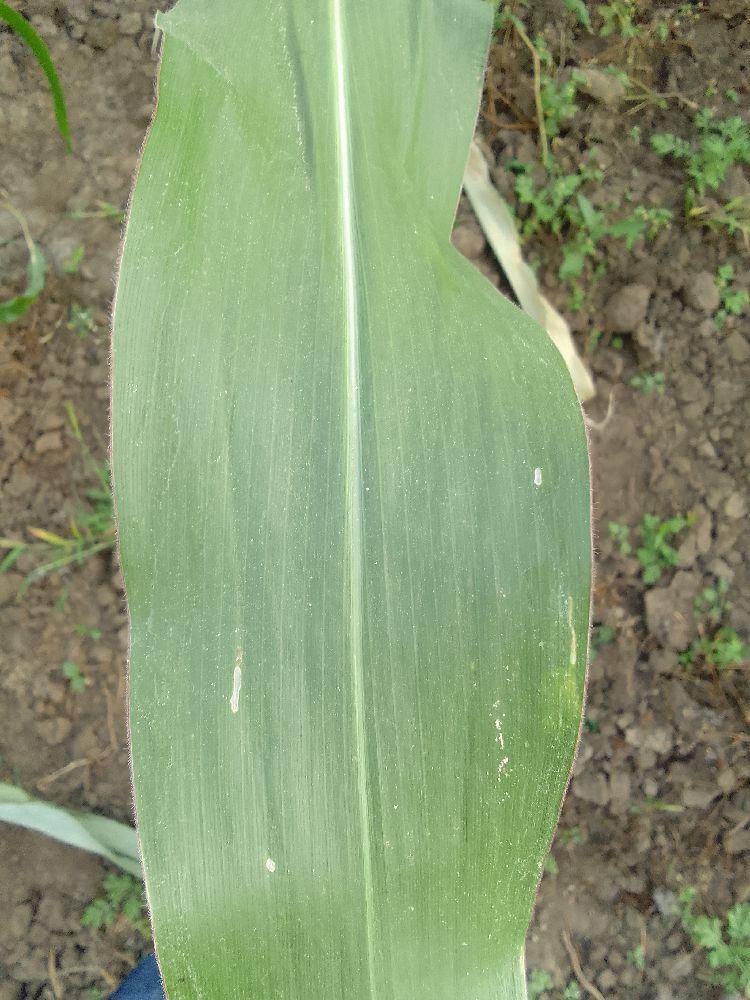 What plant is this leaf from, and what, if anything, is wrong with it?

common bean, healthy
